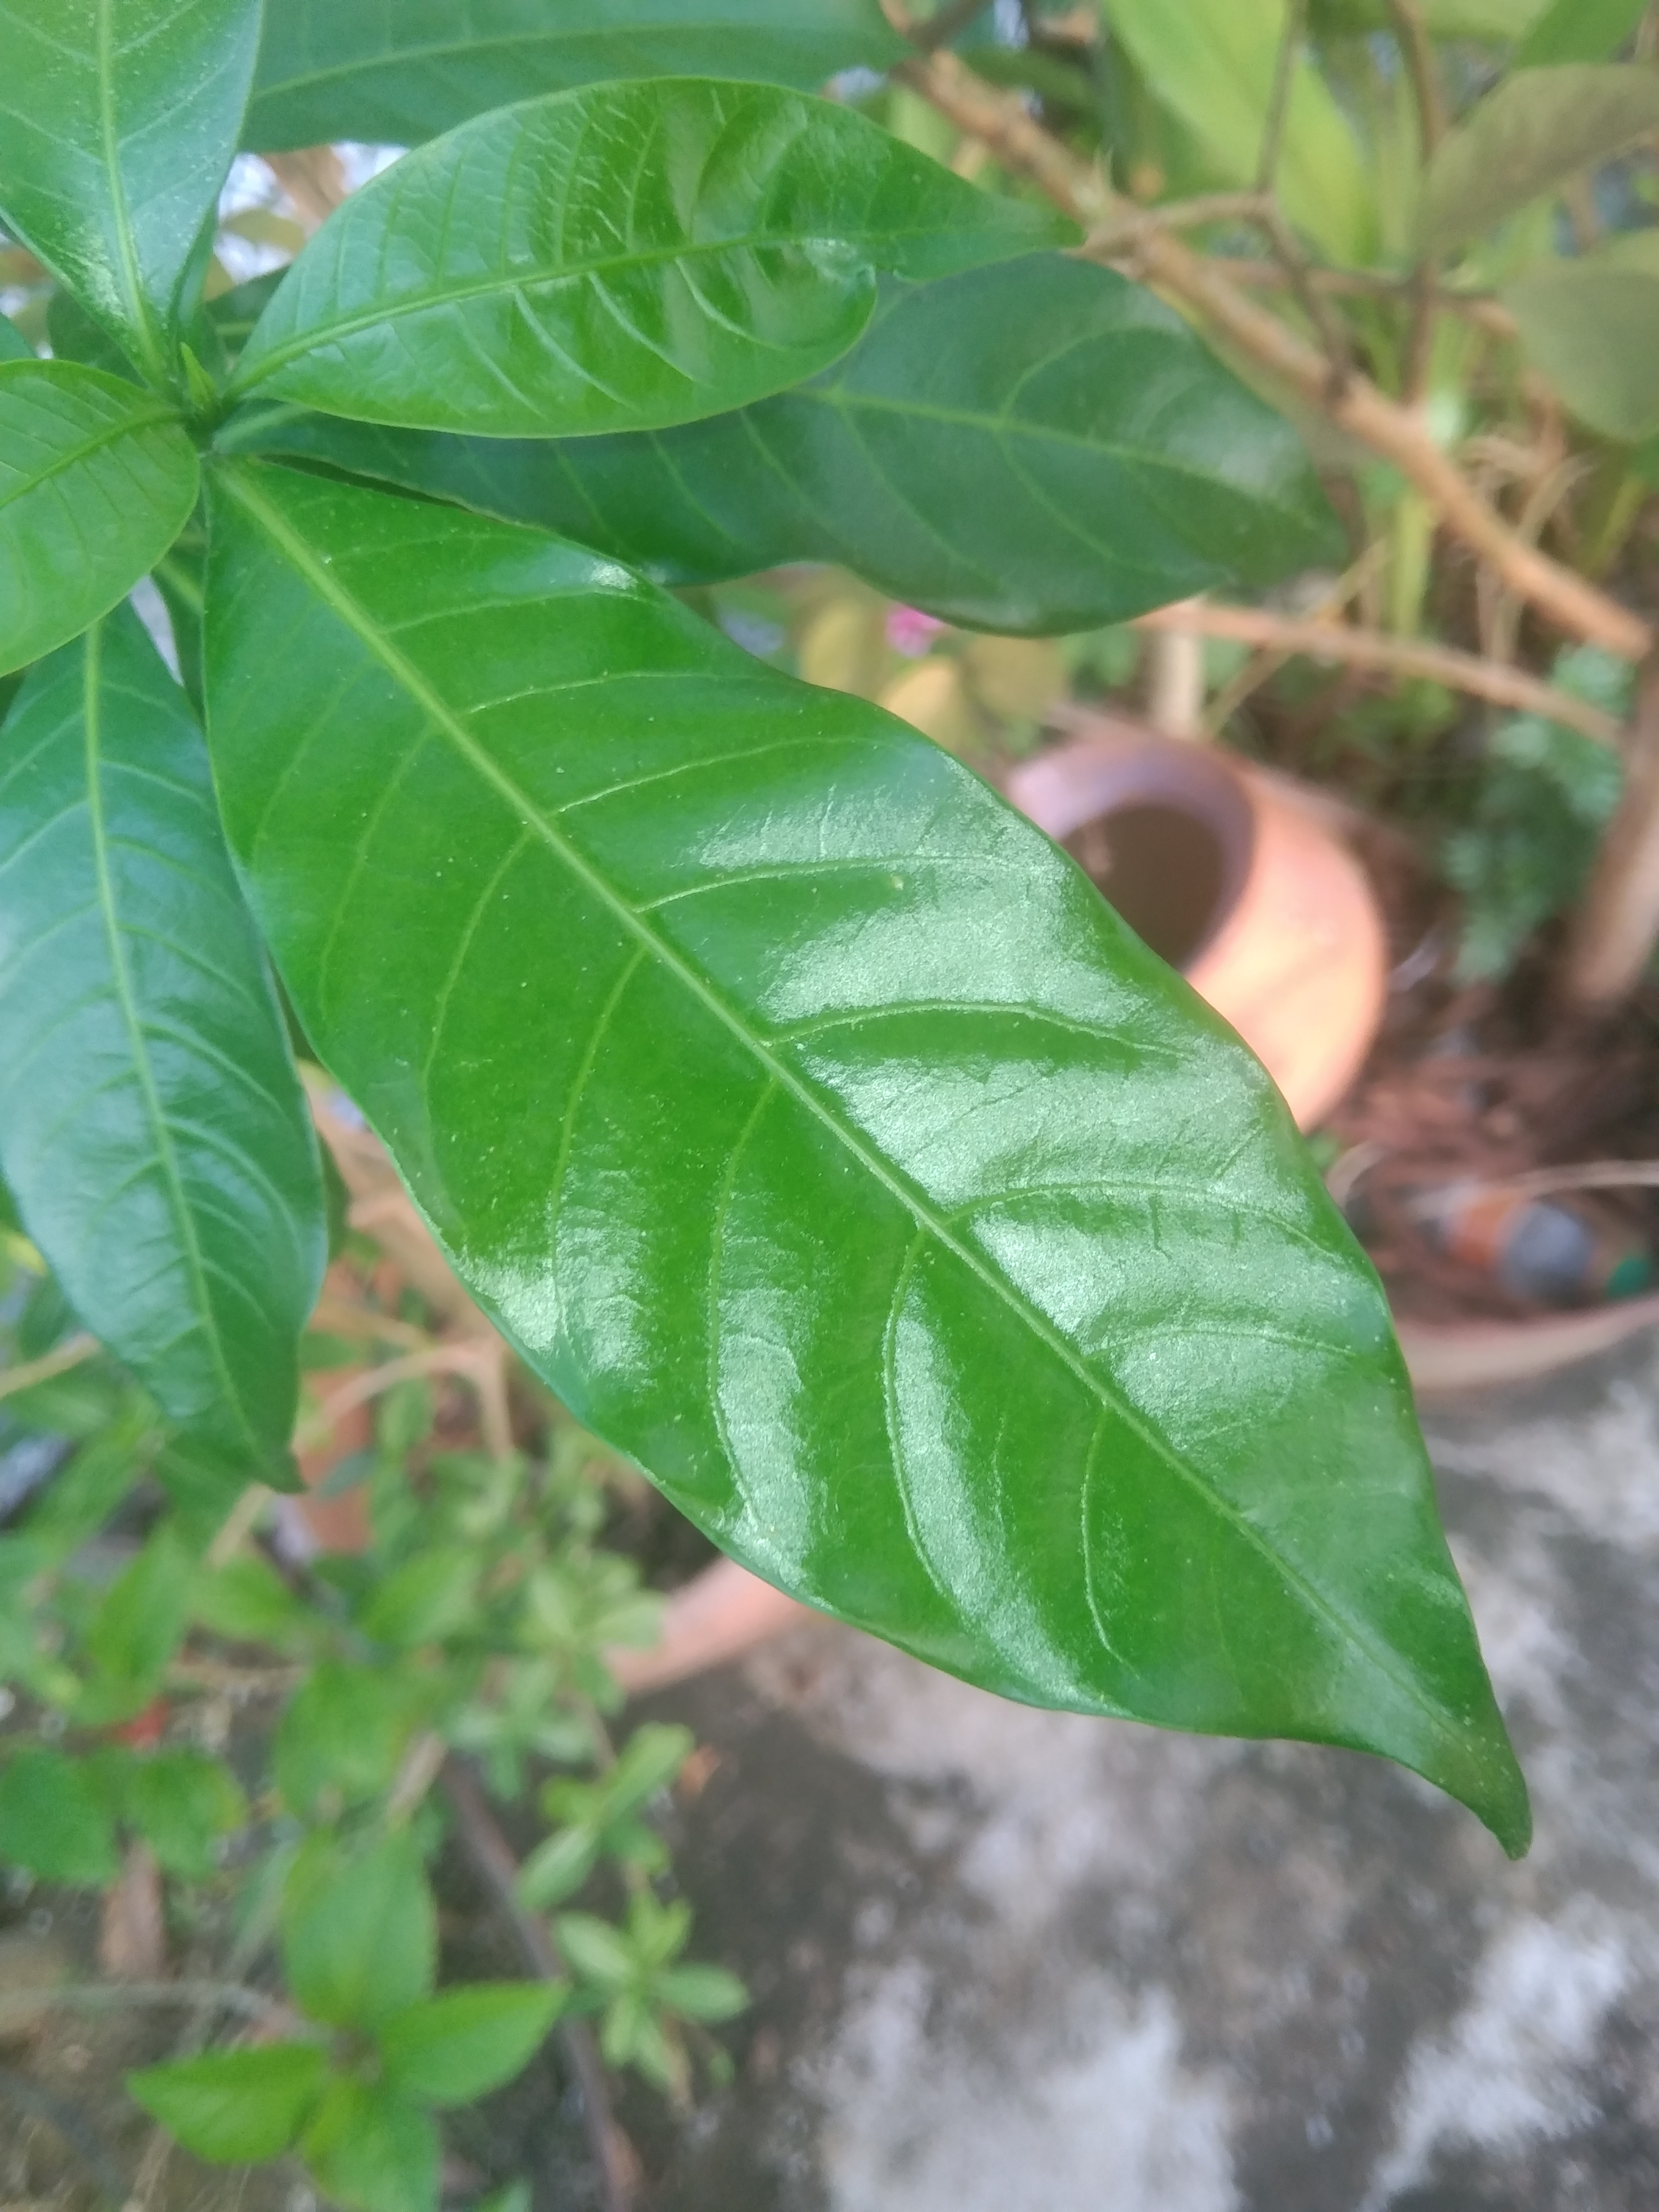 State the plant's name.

togor
